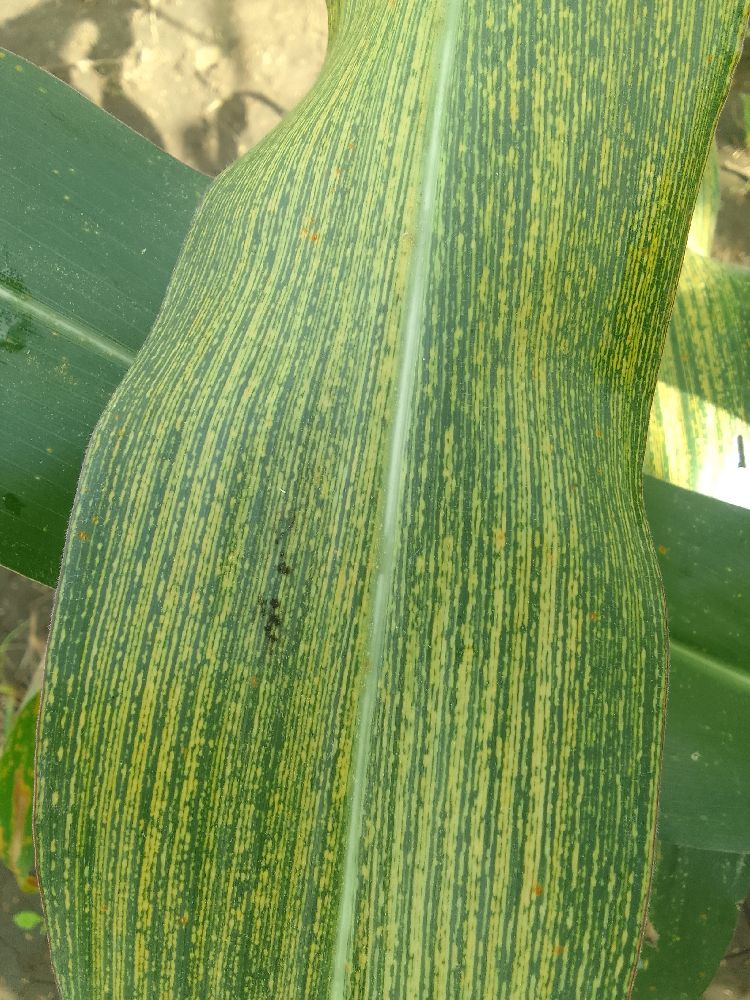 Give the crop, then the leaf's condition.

maize, maize streak virus
